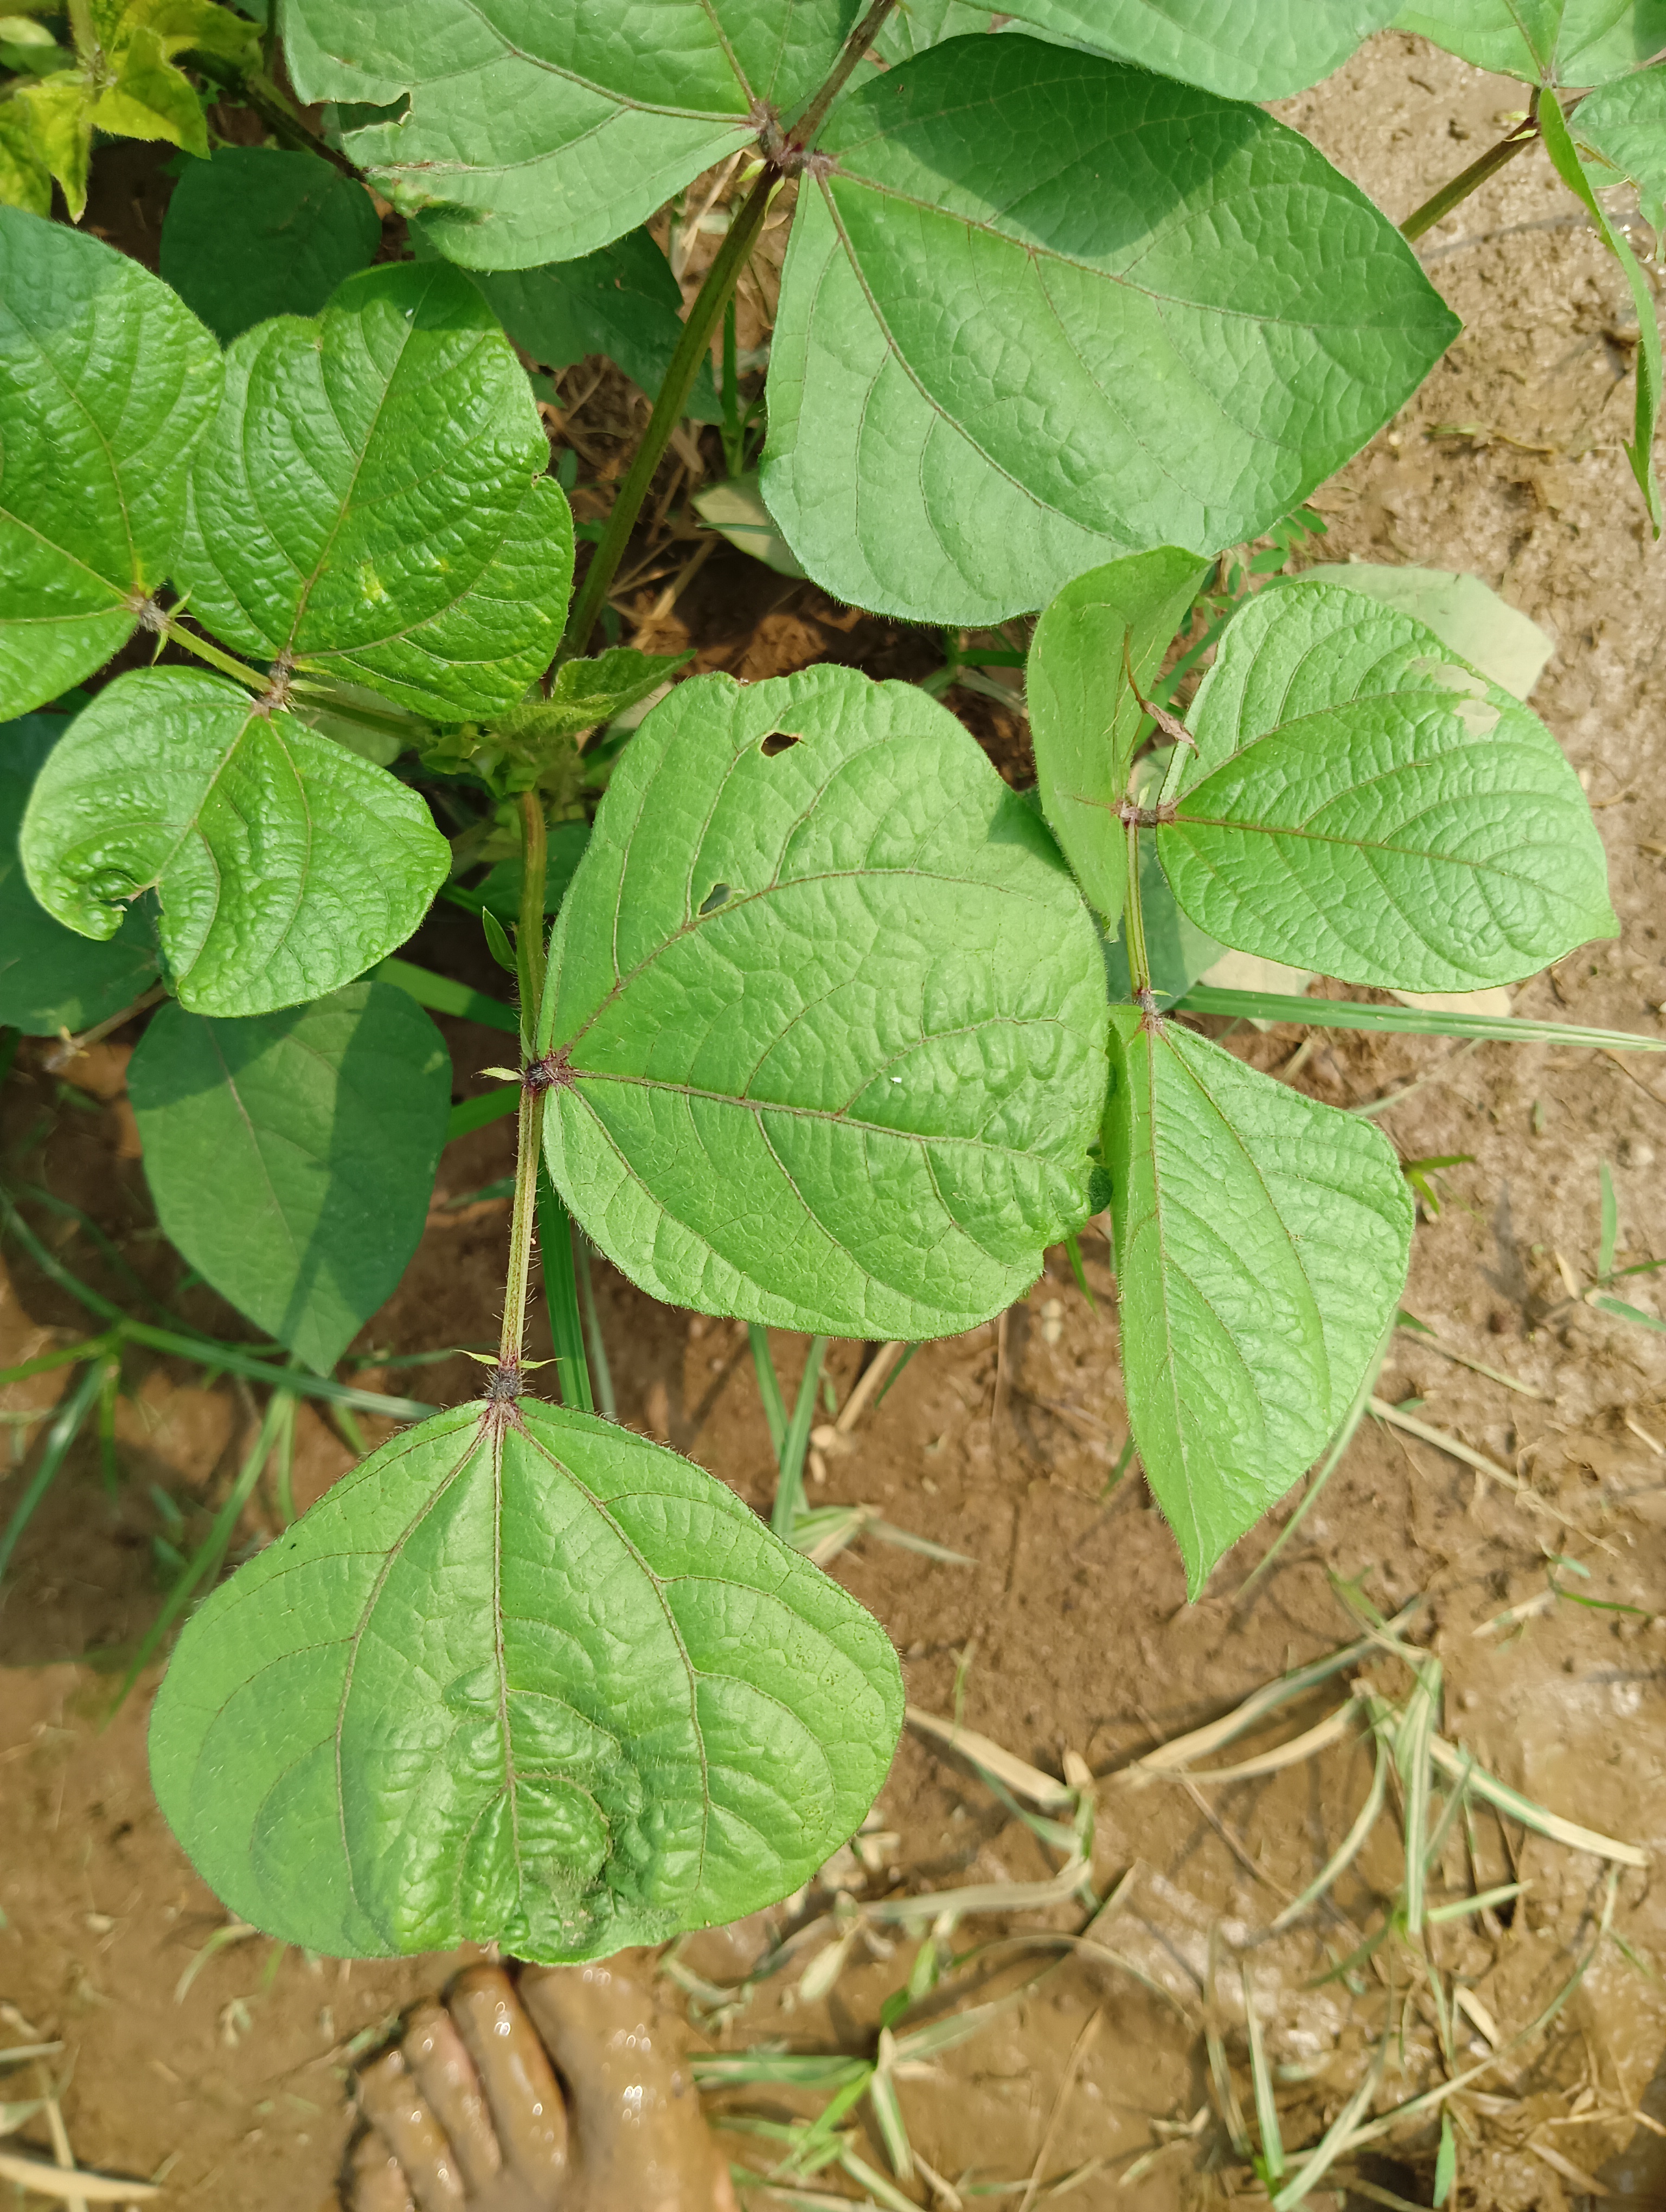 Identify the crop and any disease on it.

mungbean, healthy
